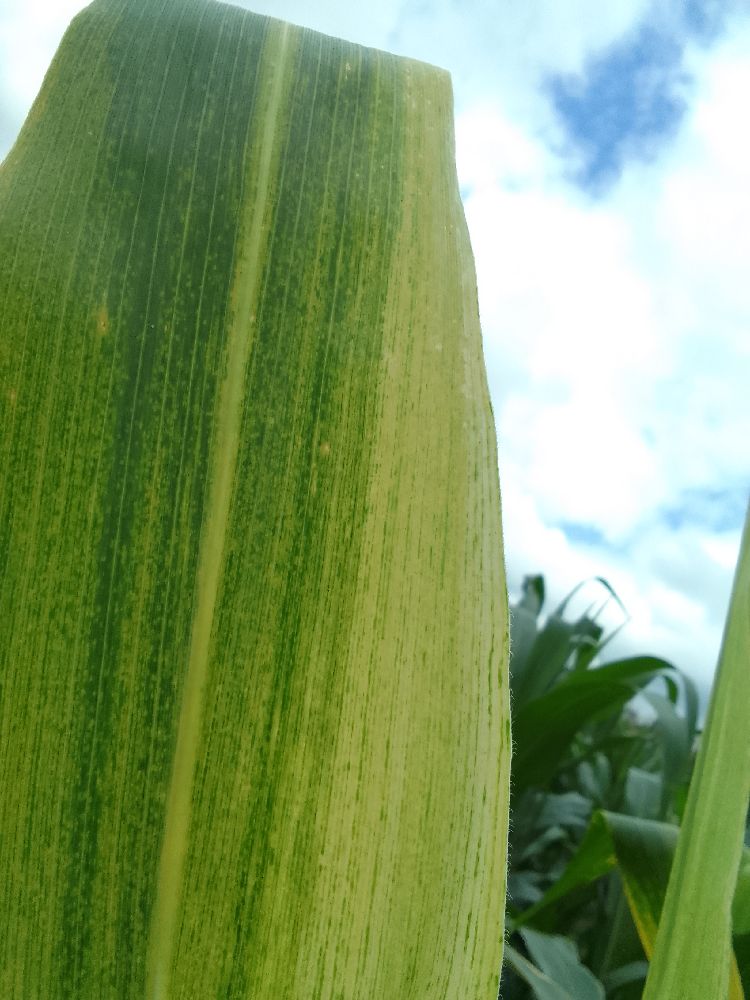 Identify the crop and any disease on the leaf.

maize, maize lethal necrosis
